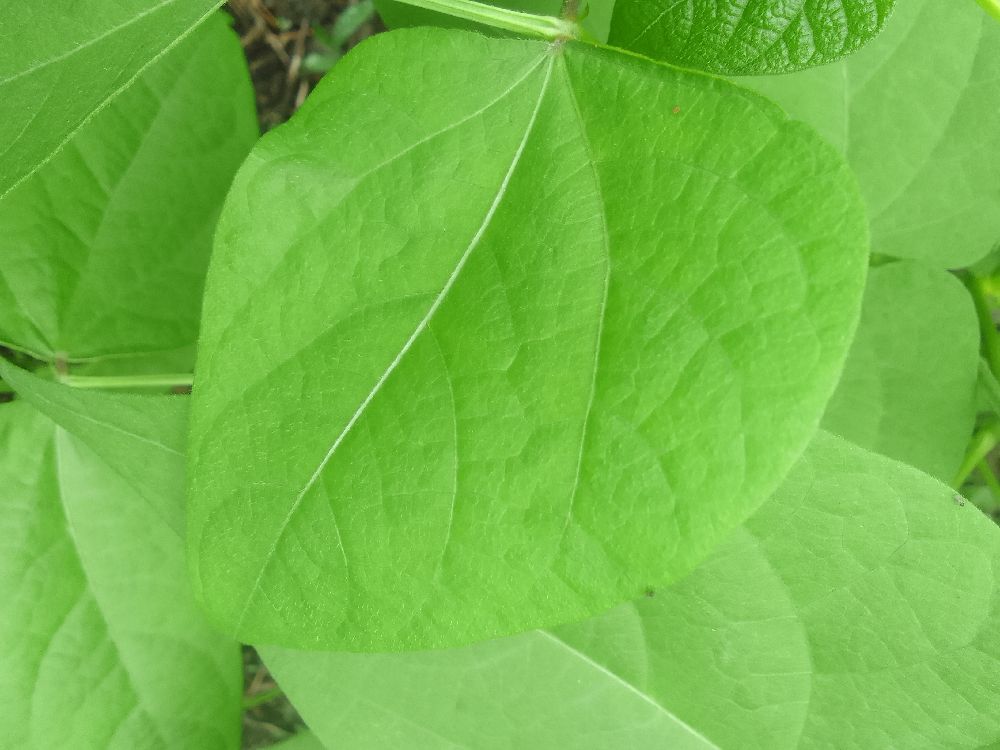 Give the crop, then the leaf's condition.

common bean, healthy
